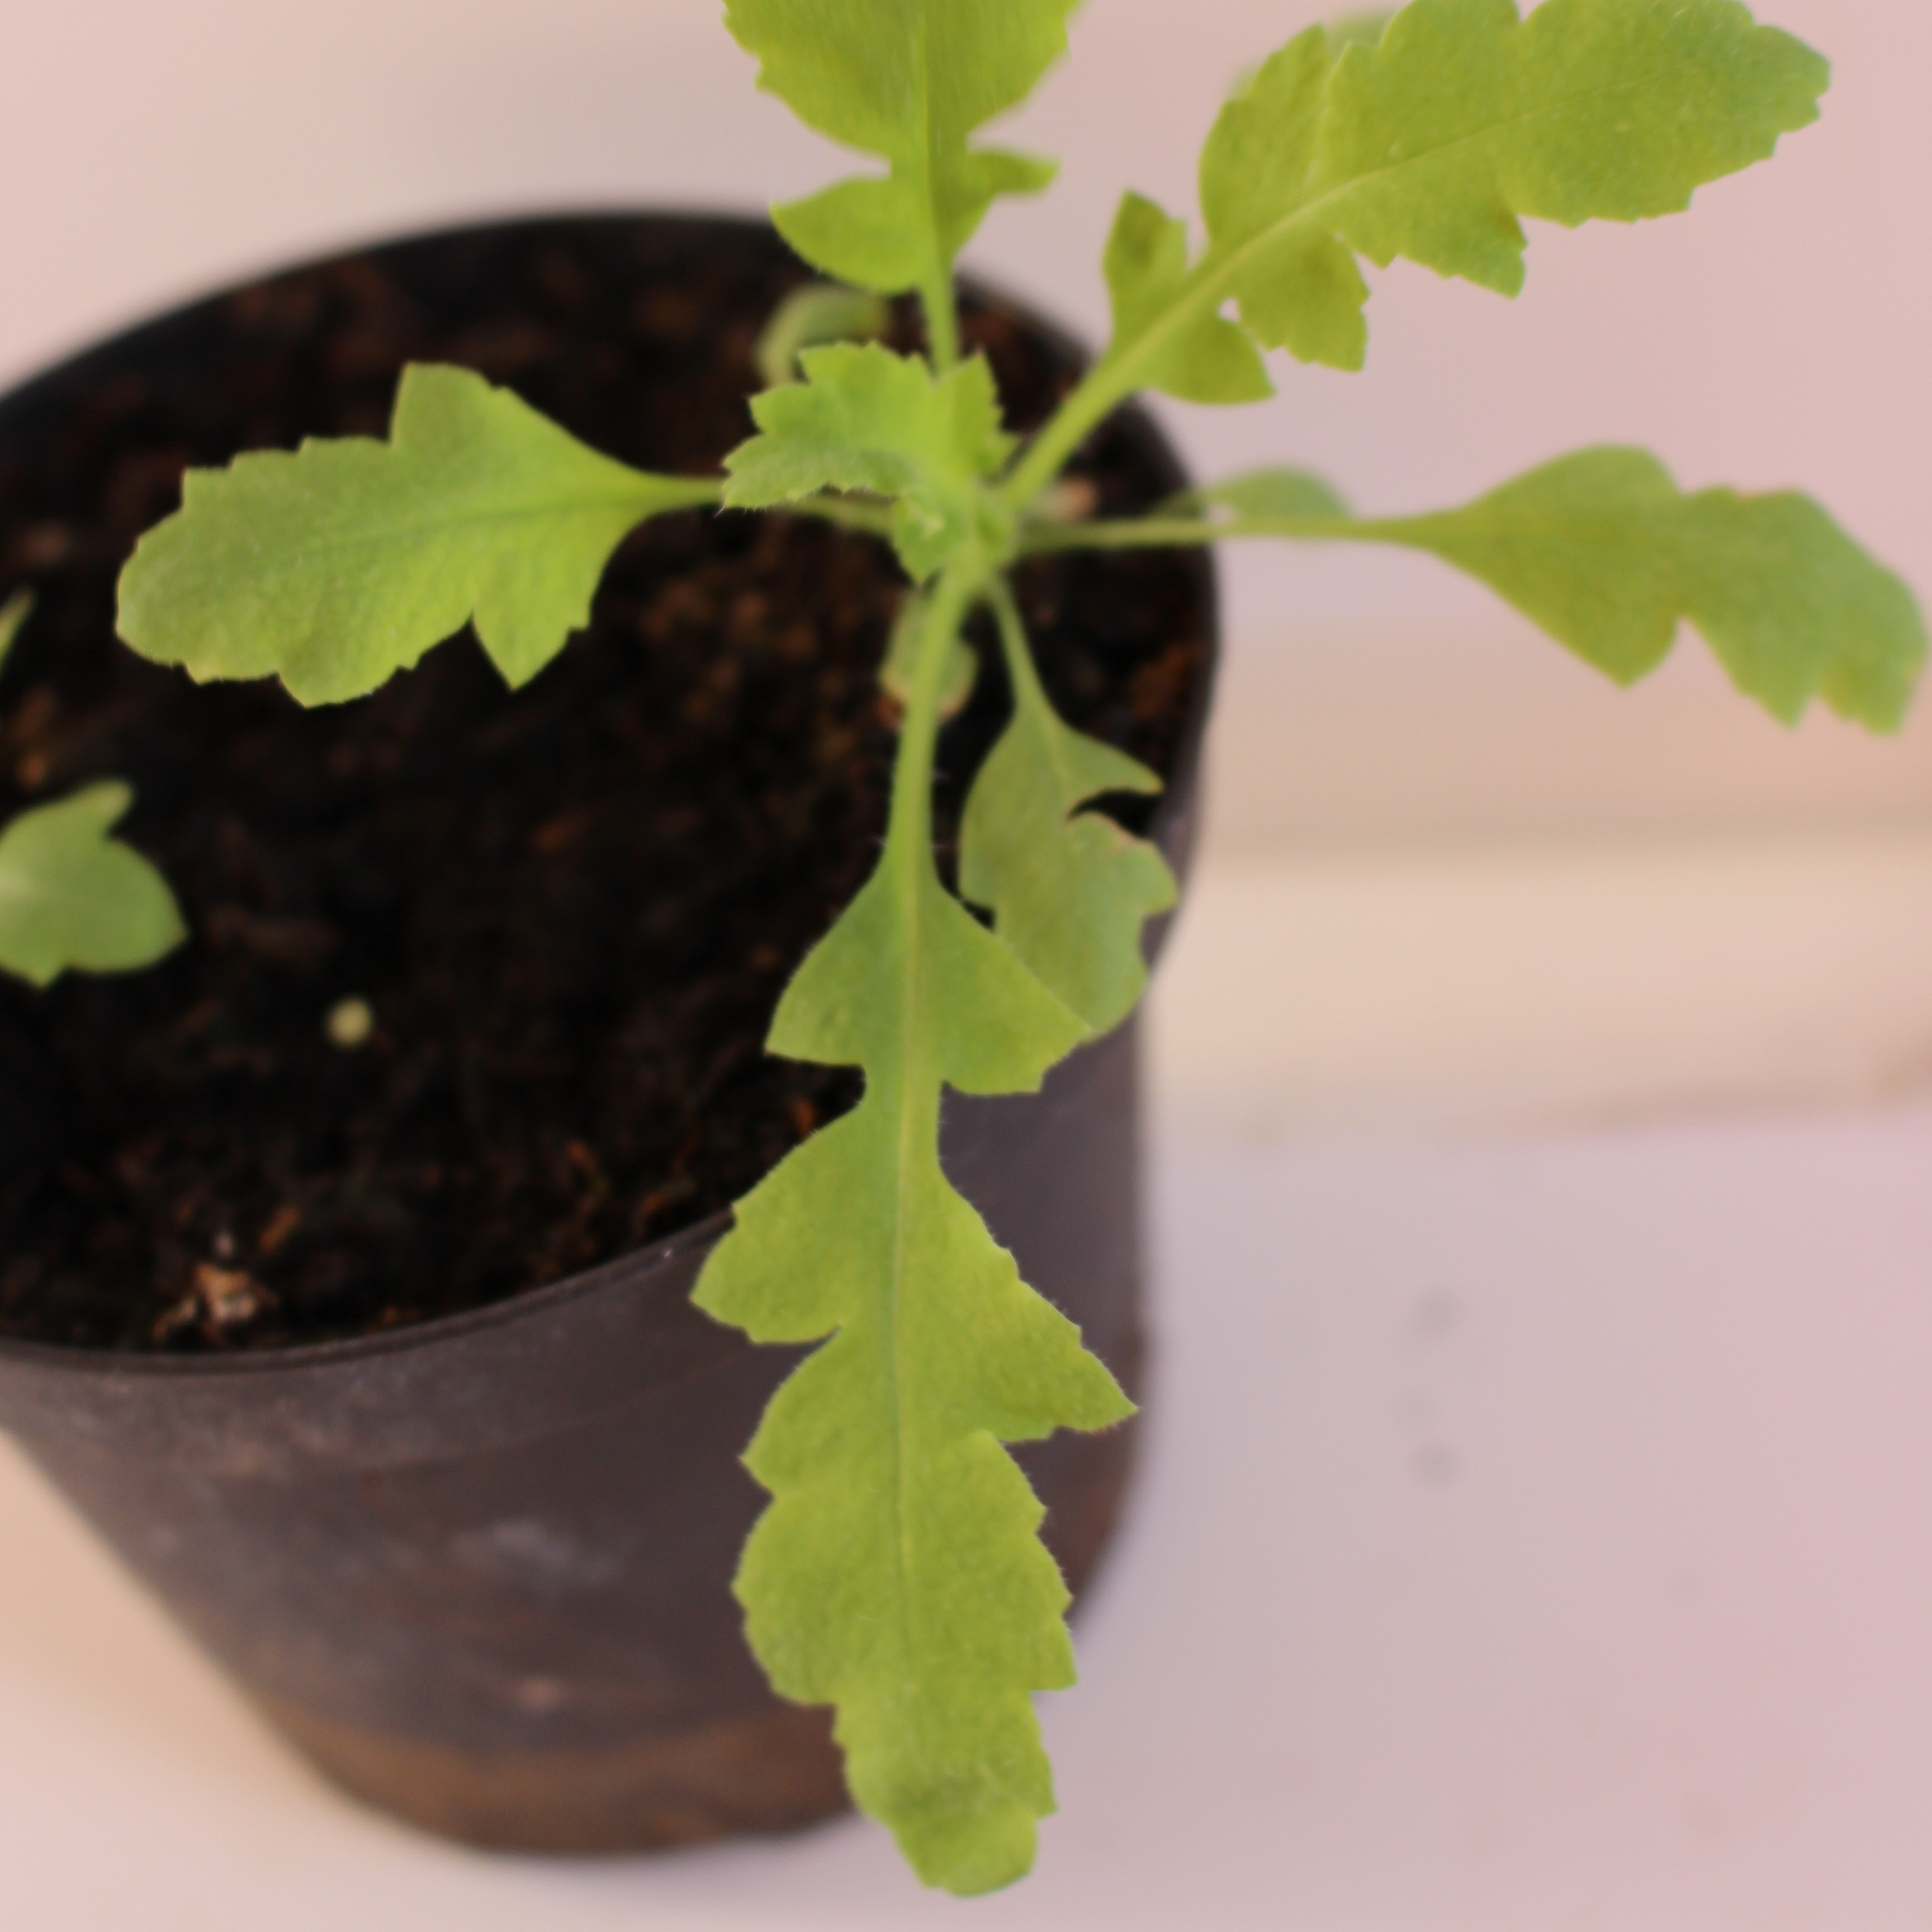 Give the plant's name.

Papaver rhoeas
